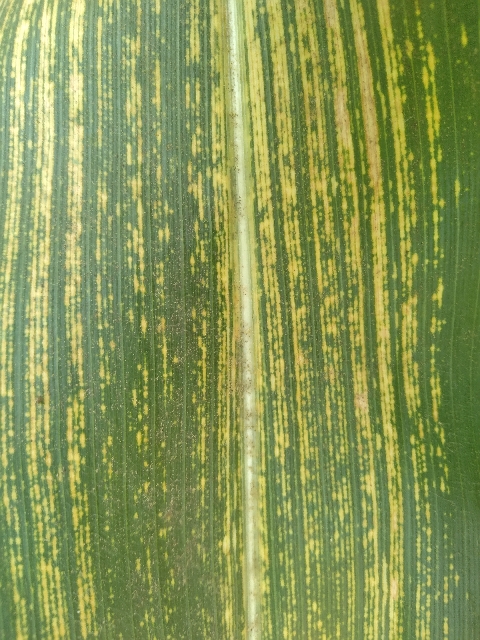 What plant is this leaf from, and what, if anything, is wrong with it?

maize, maize streak virus
